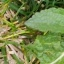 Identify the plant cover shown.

structured weed
